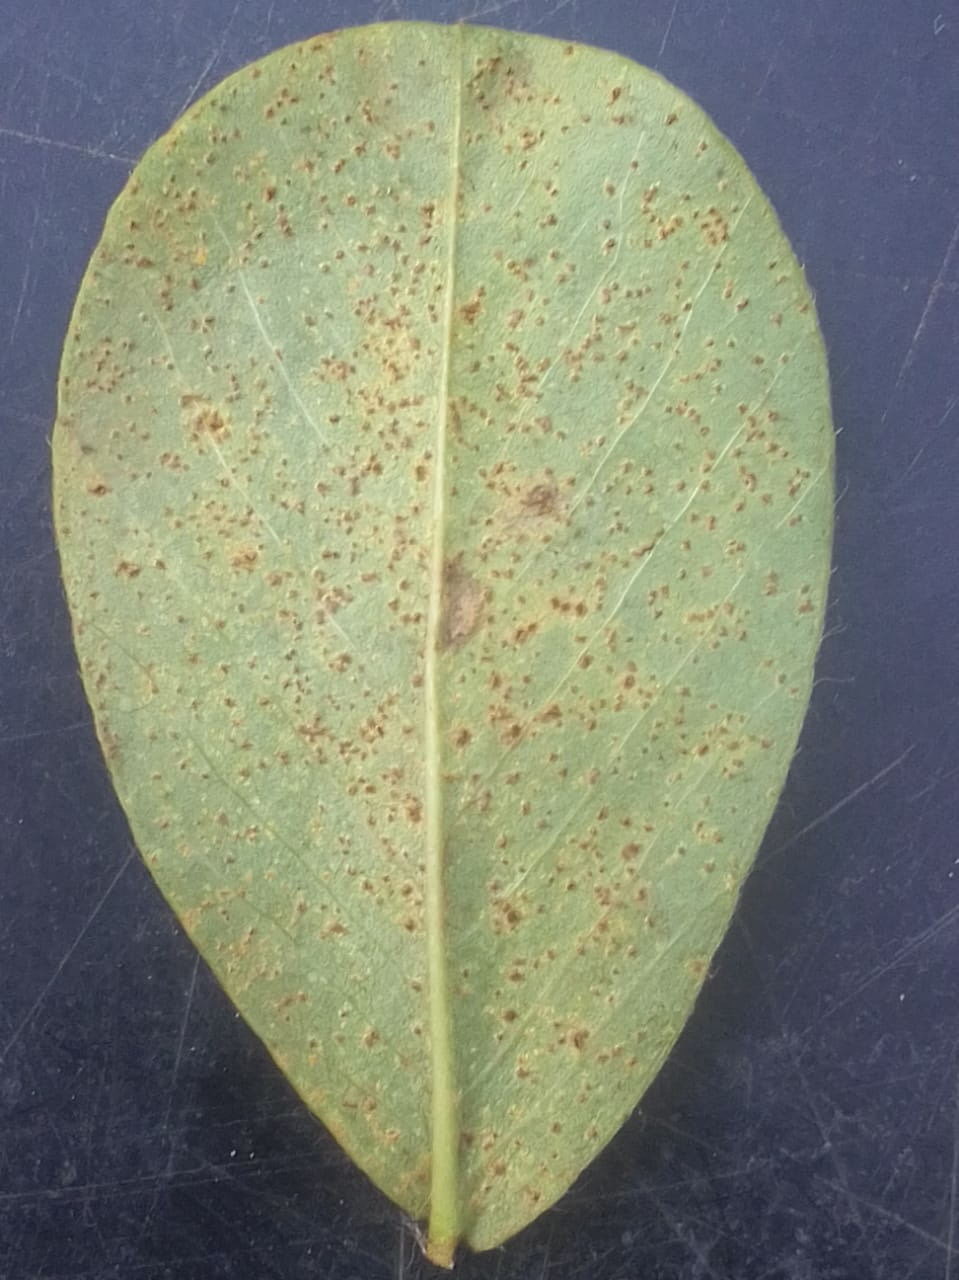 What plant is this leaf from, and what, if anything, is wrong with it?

peanut, puccinia arachidis
